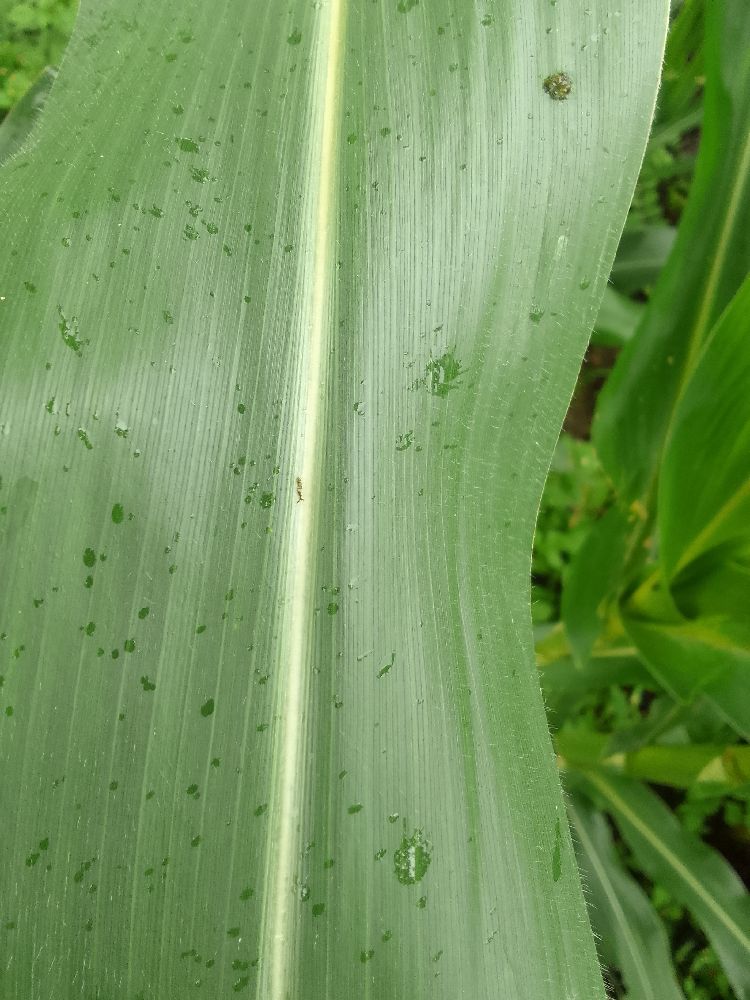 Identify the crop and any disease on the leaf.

maize, healthy
